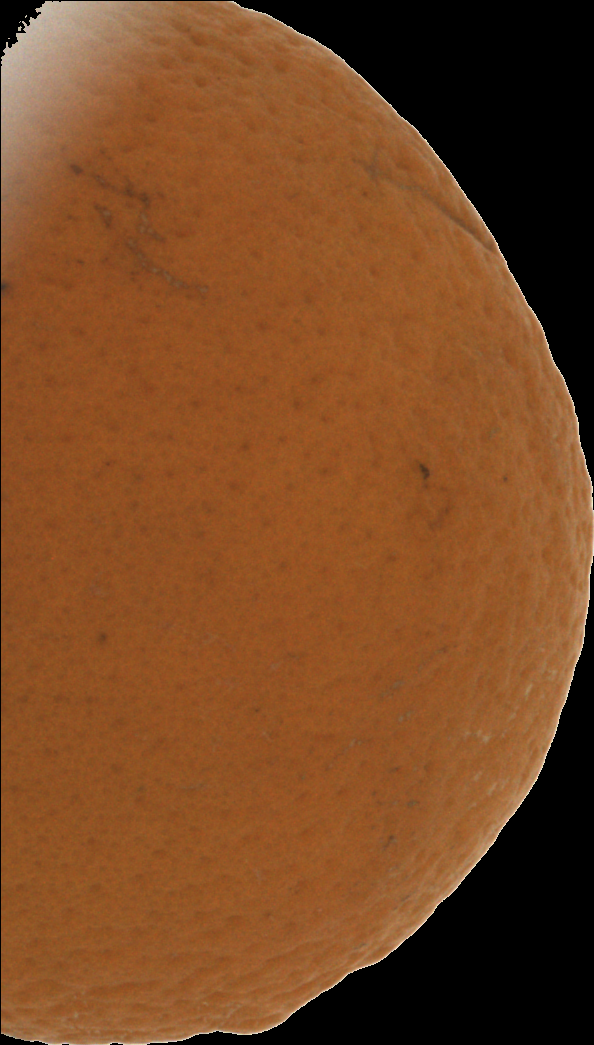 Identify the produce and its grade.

orange, bad
